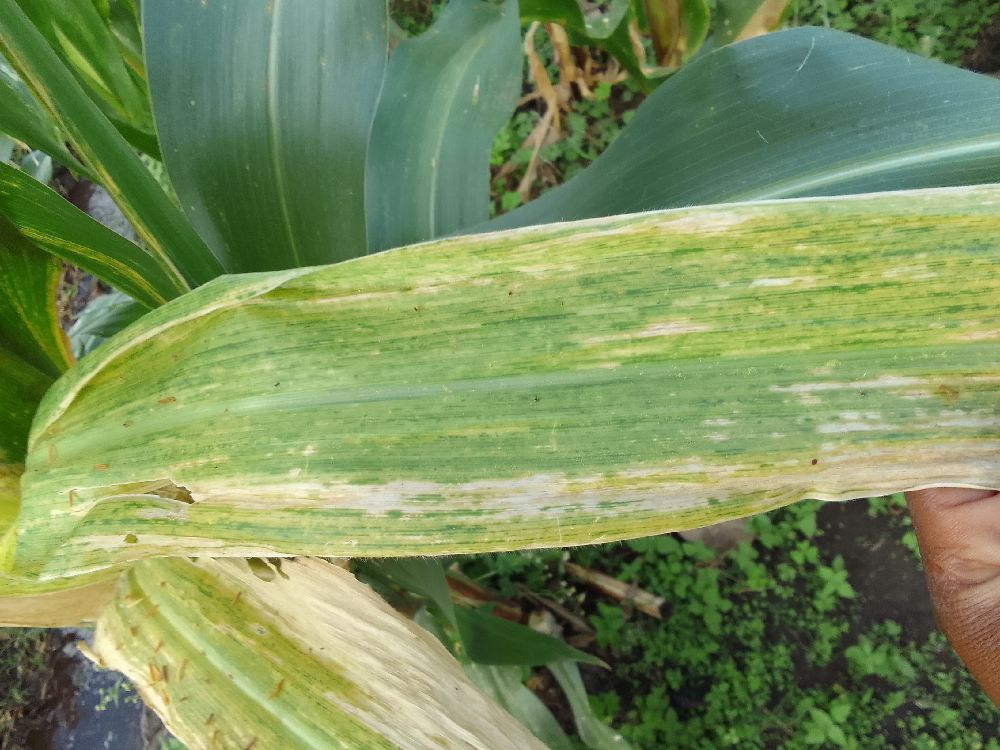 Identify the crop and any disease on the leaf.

maize, maize lethal necrosis
